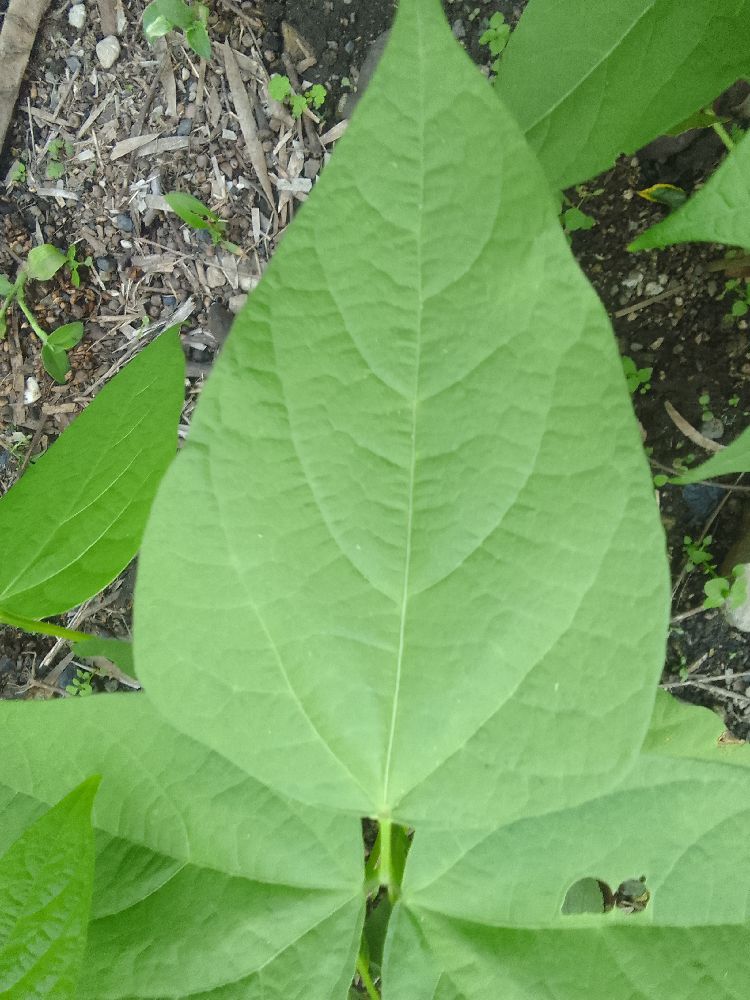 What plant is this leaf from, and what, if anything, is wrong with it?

common bean, healthy
